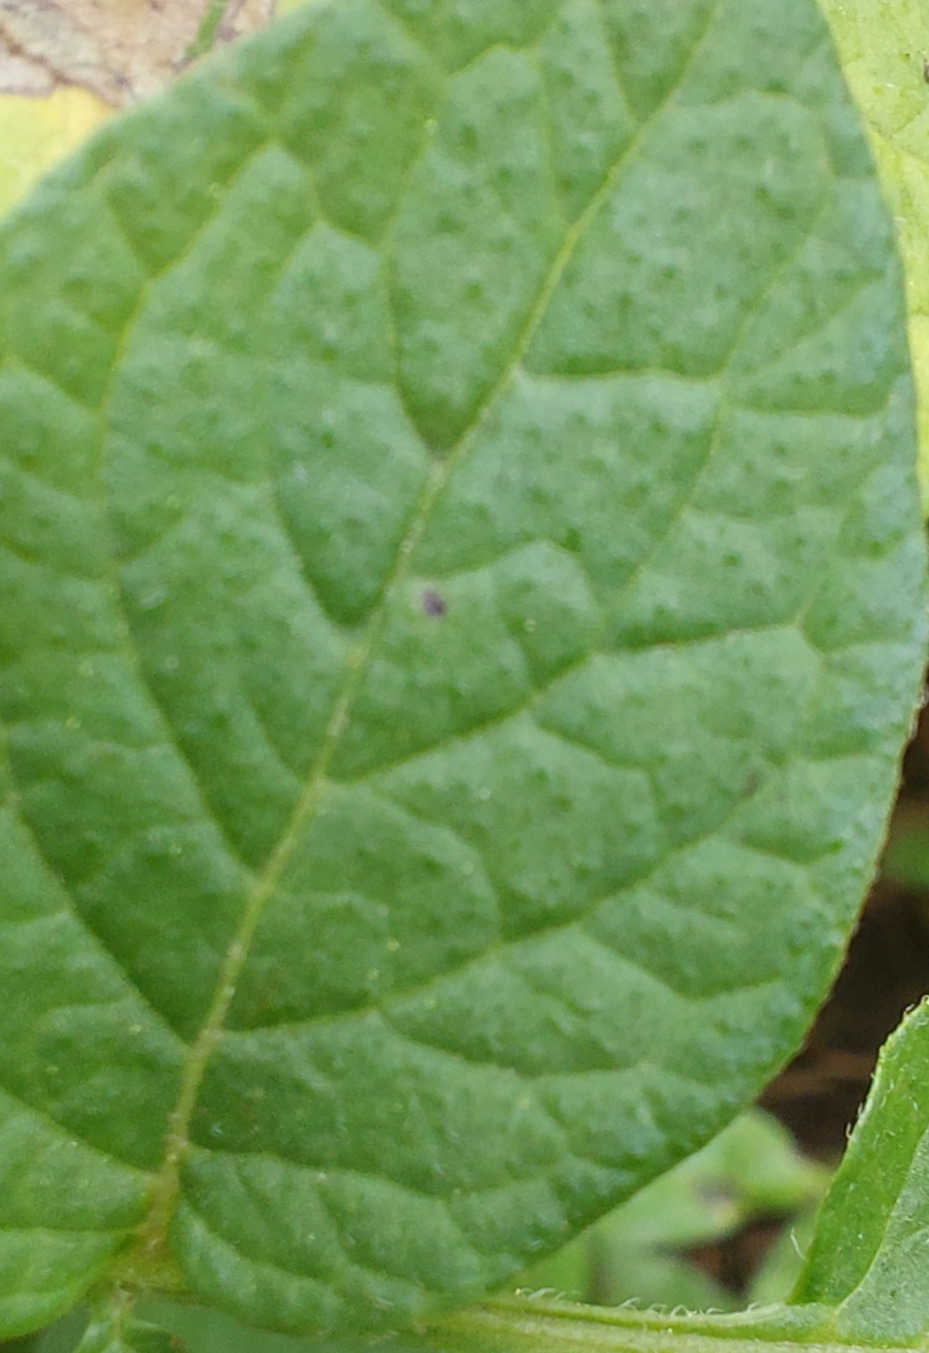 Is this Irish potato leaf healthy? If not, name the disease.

healthy
